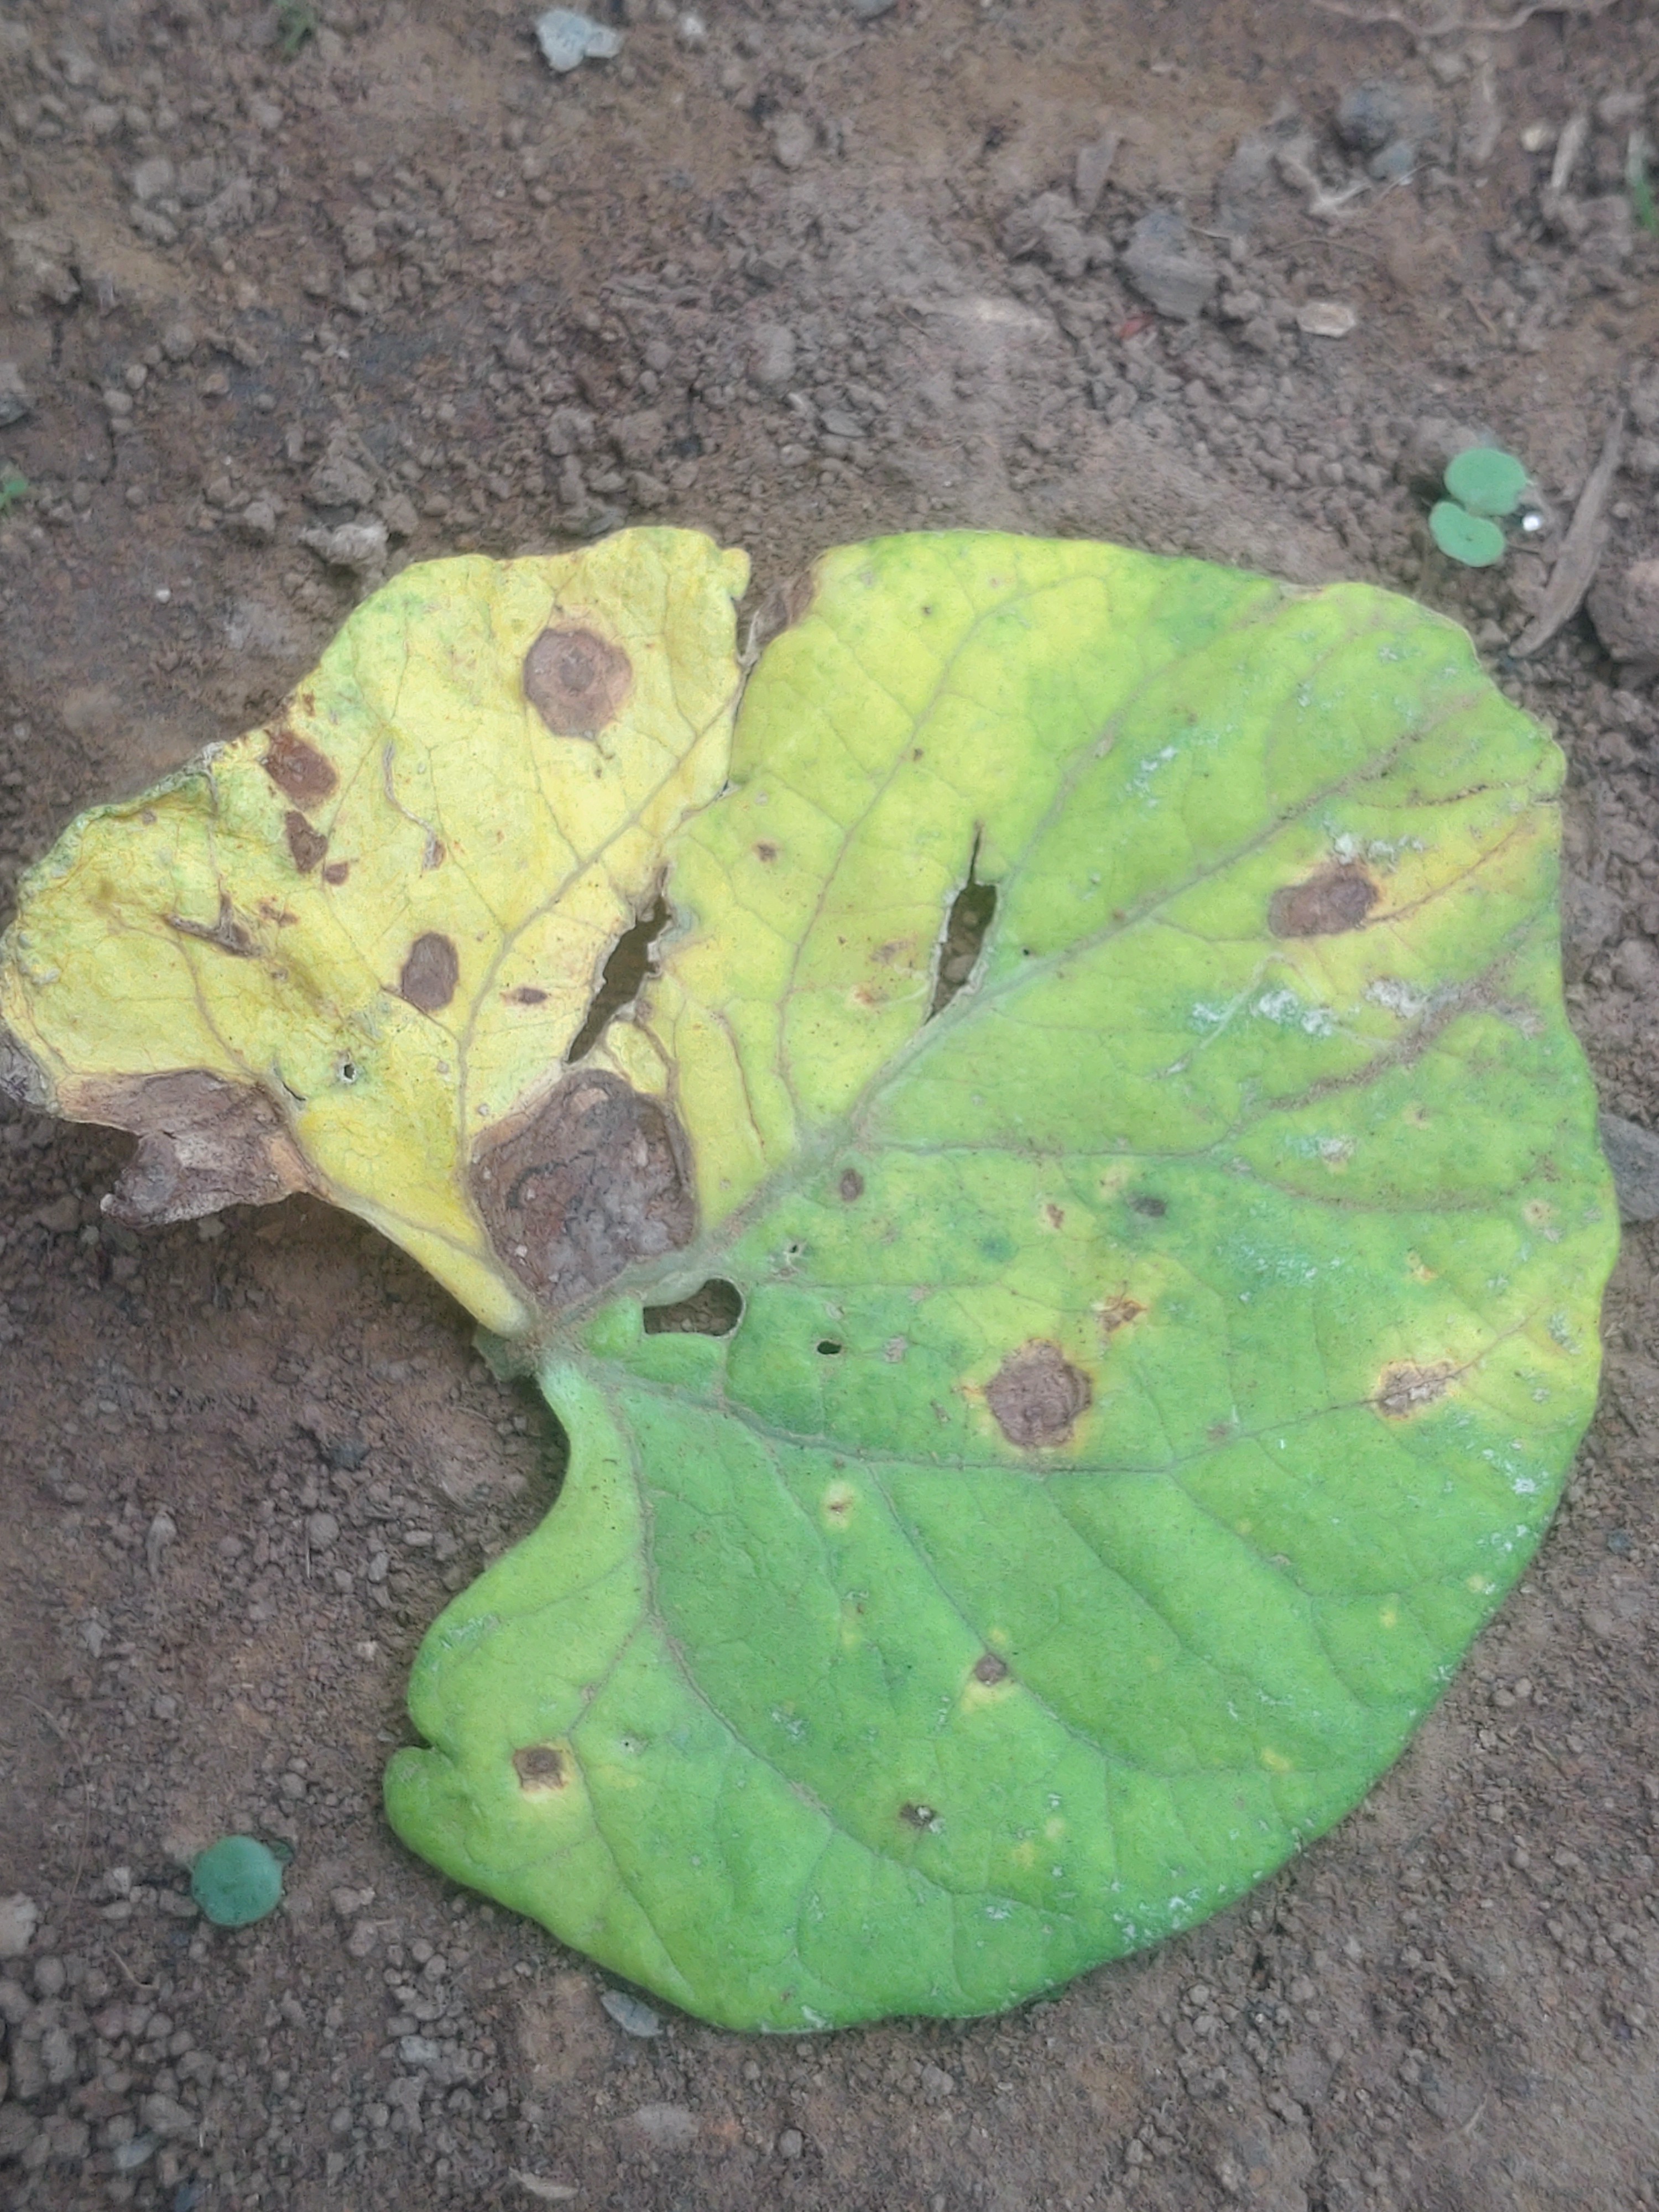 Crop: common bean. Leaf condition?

anthracnose
